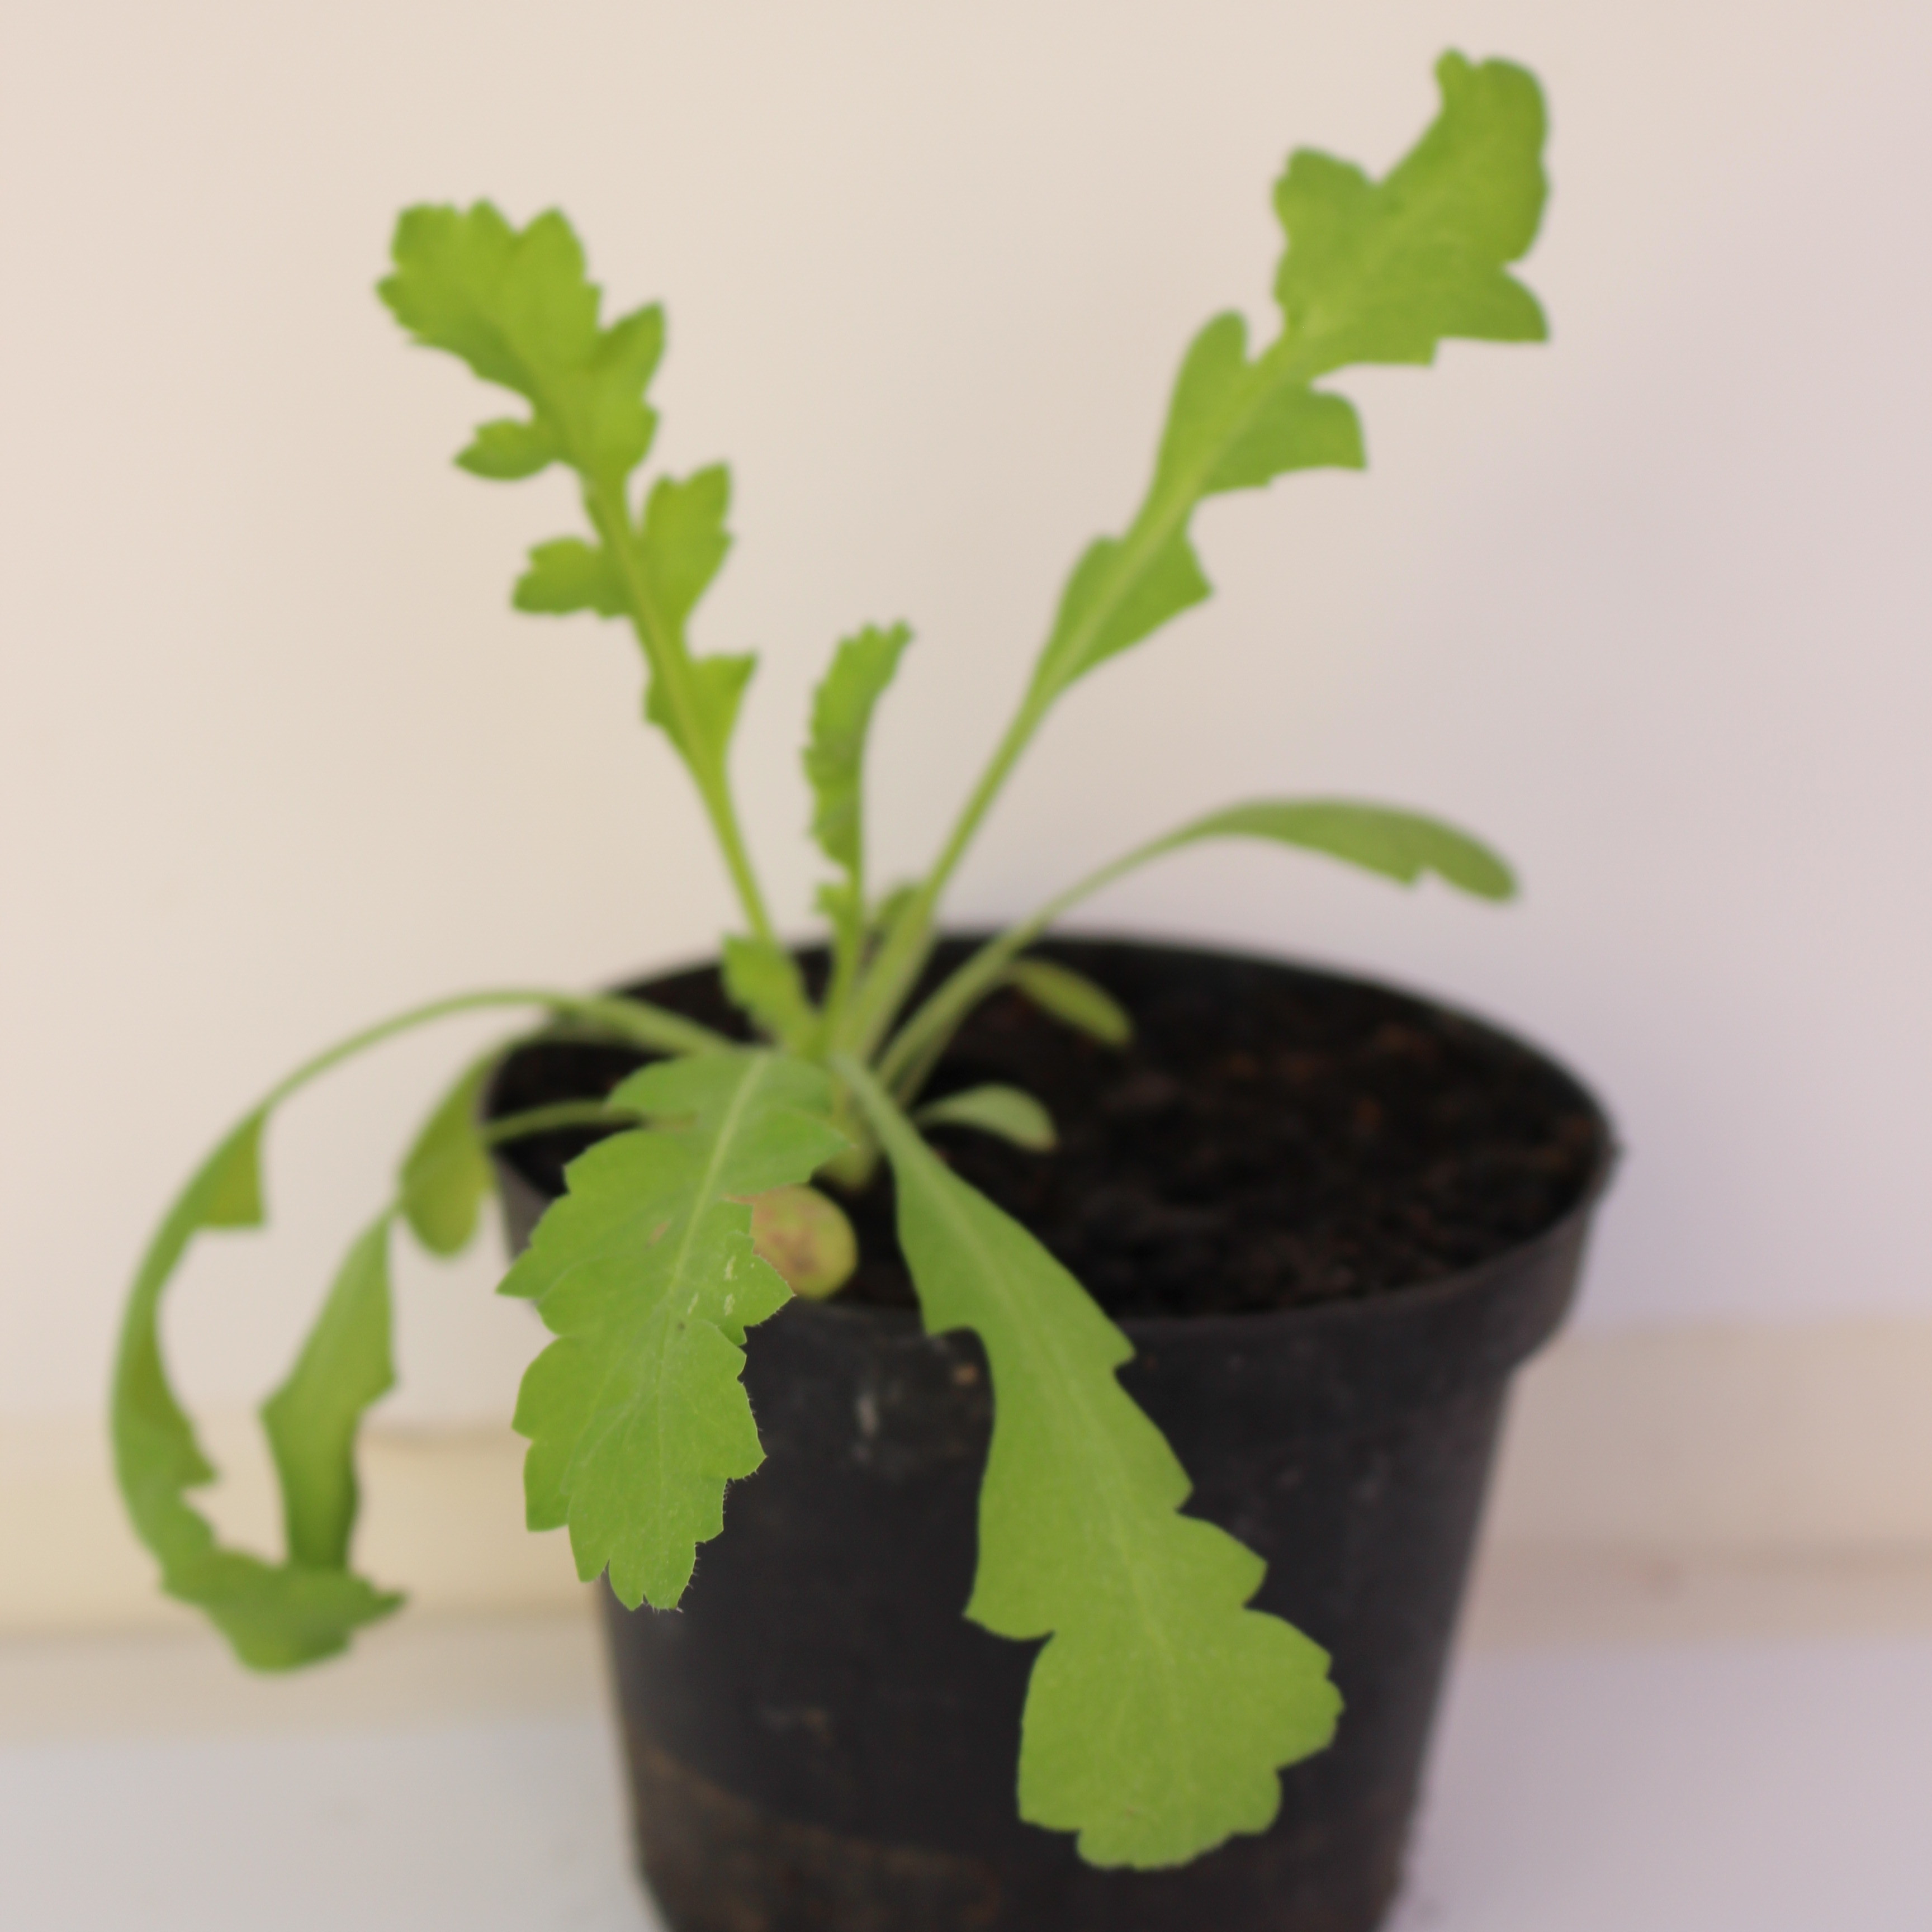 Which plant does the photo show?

Papaver rhoeas
